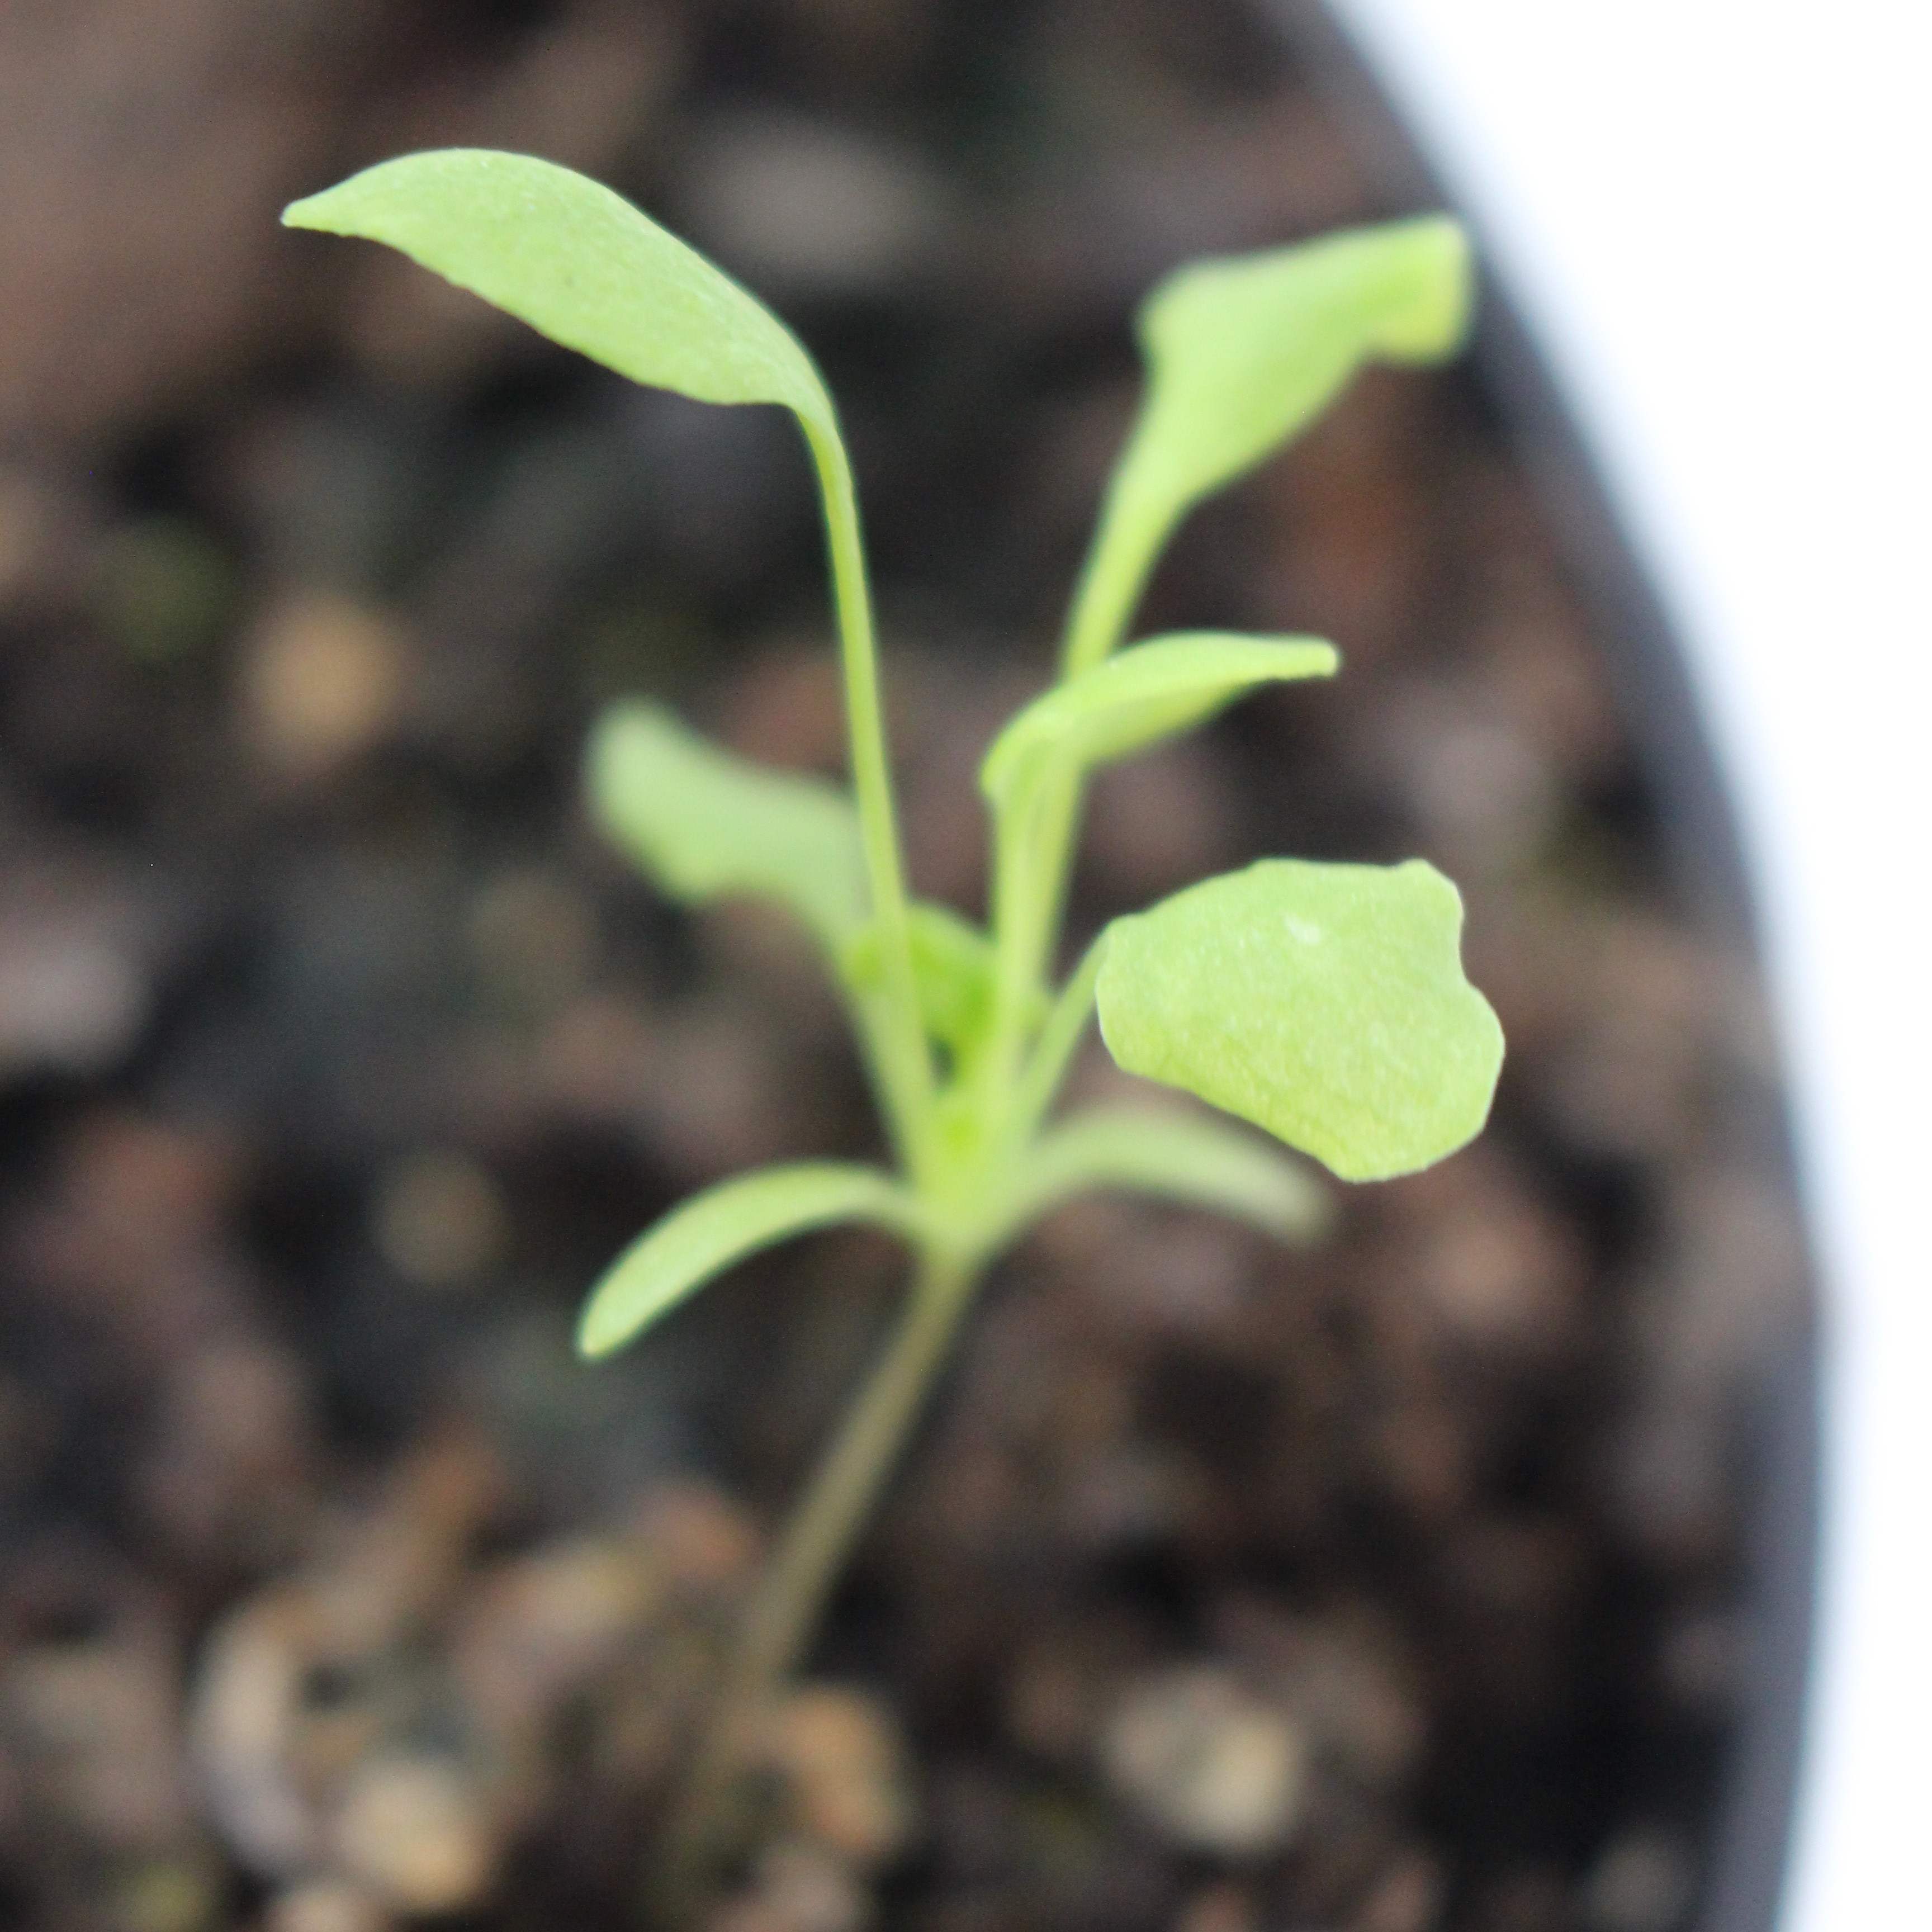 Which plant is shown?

Papaver rhoeas
